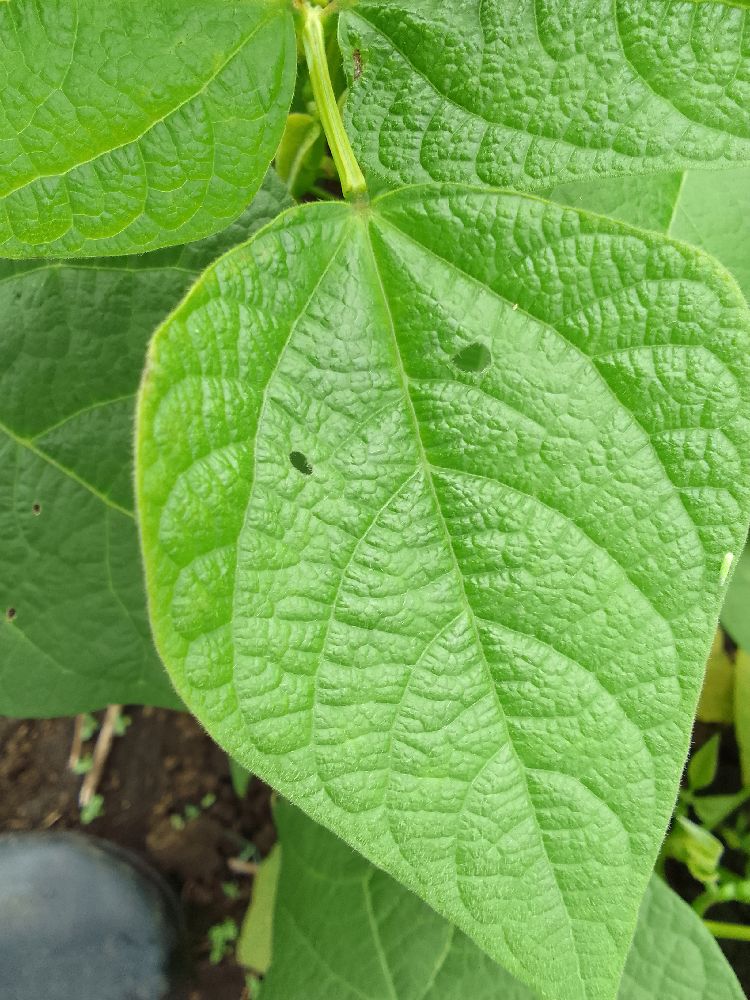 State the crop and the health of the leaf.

common bean, healthy
